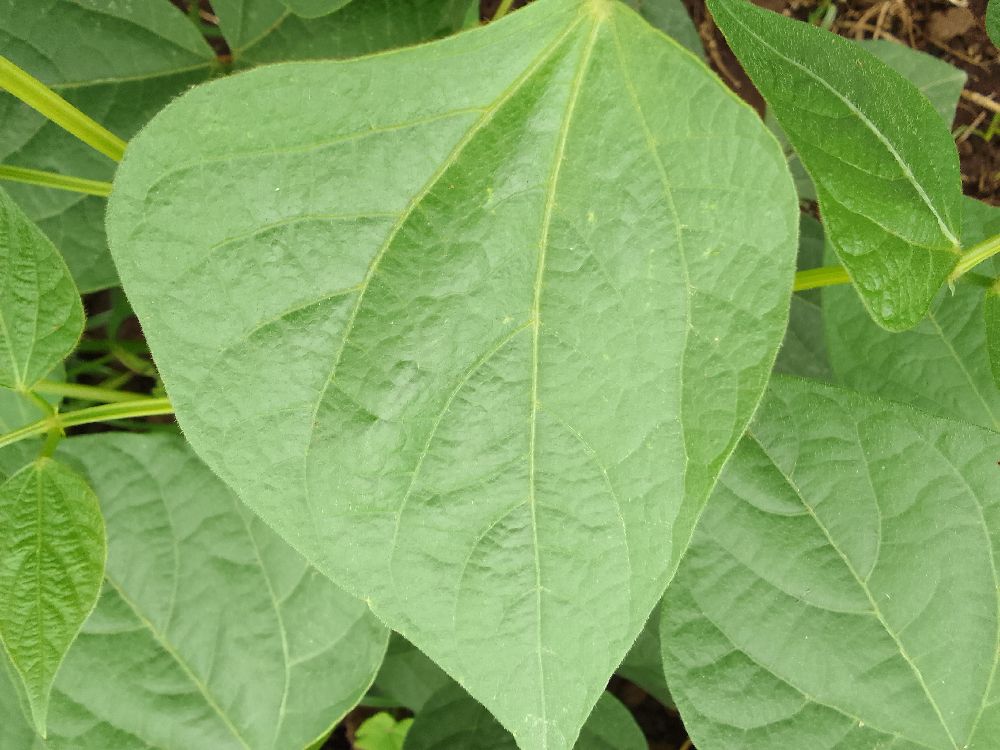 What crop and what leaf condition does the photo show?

common bean, healthy
